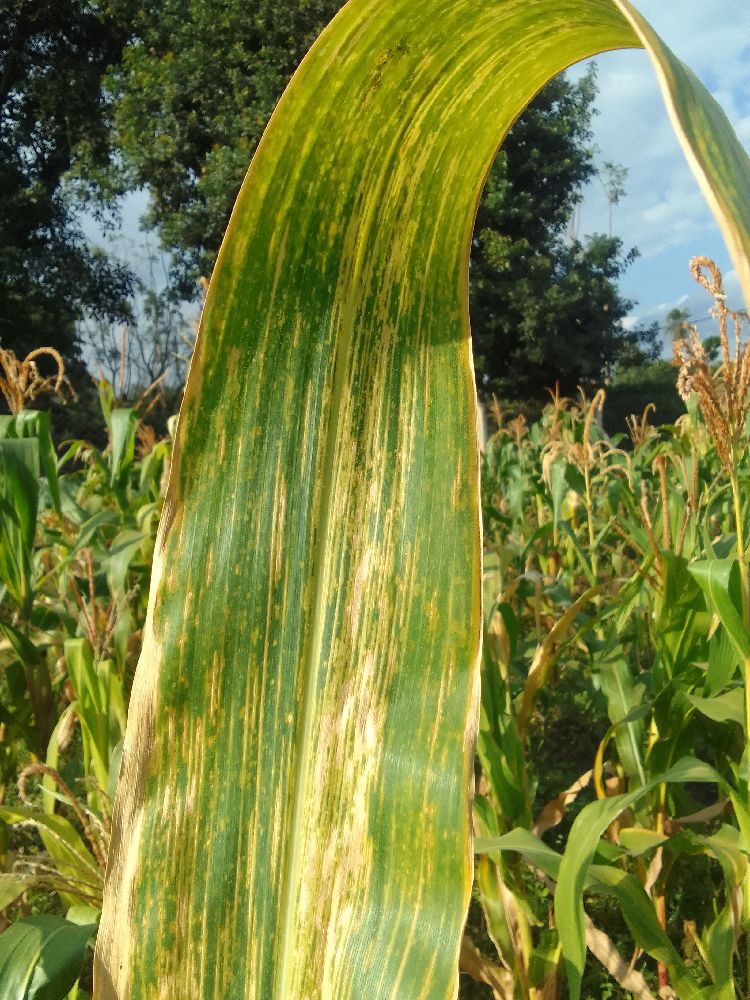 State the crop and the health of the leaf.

maize, maize lethal necrosis
